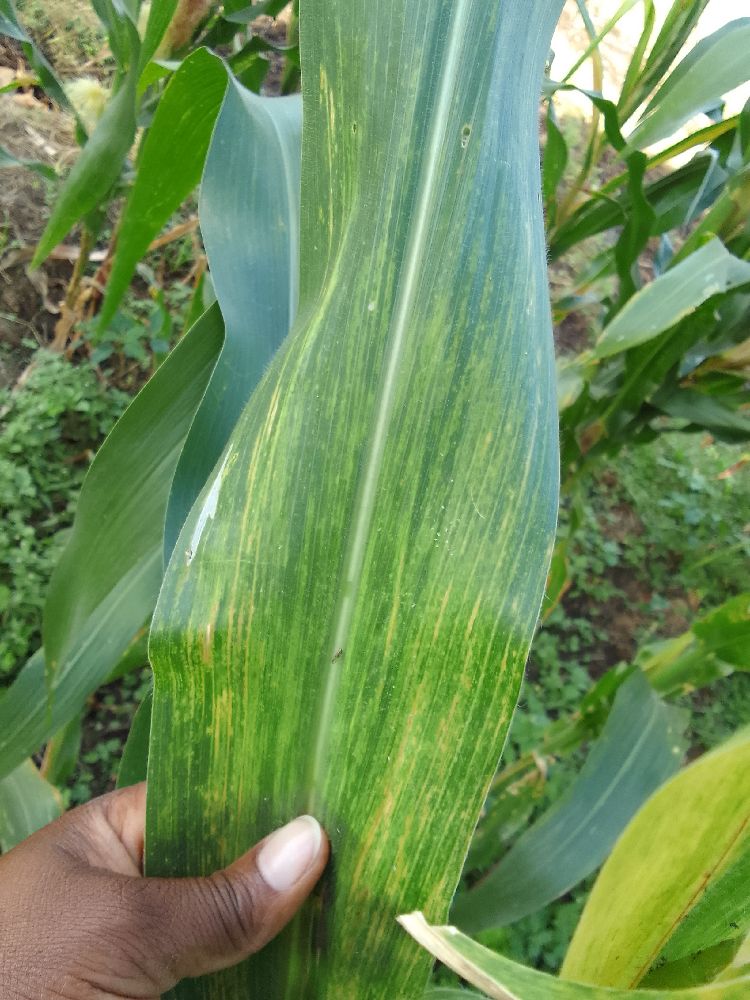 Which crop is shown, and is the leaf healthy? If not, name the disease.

maize, maize lethal necrosis
